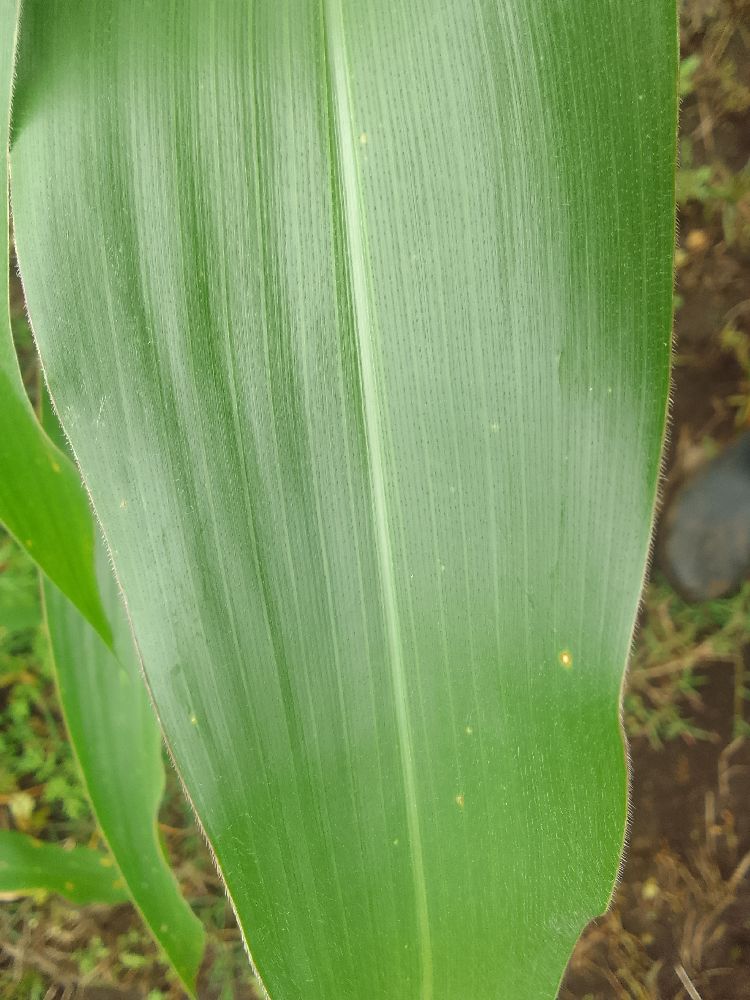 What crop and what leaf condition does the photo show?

maize, healthy
